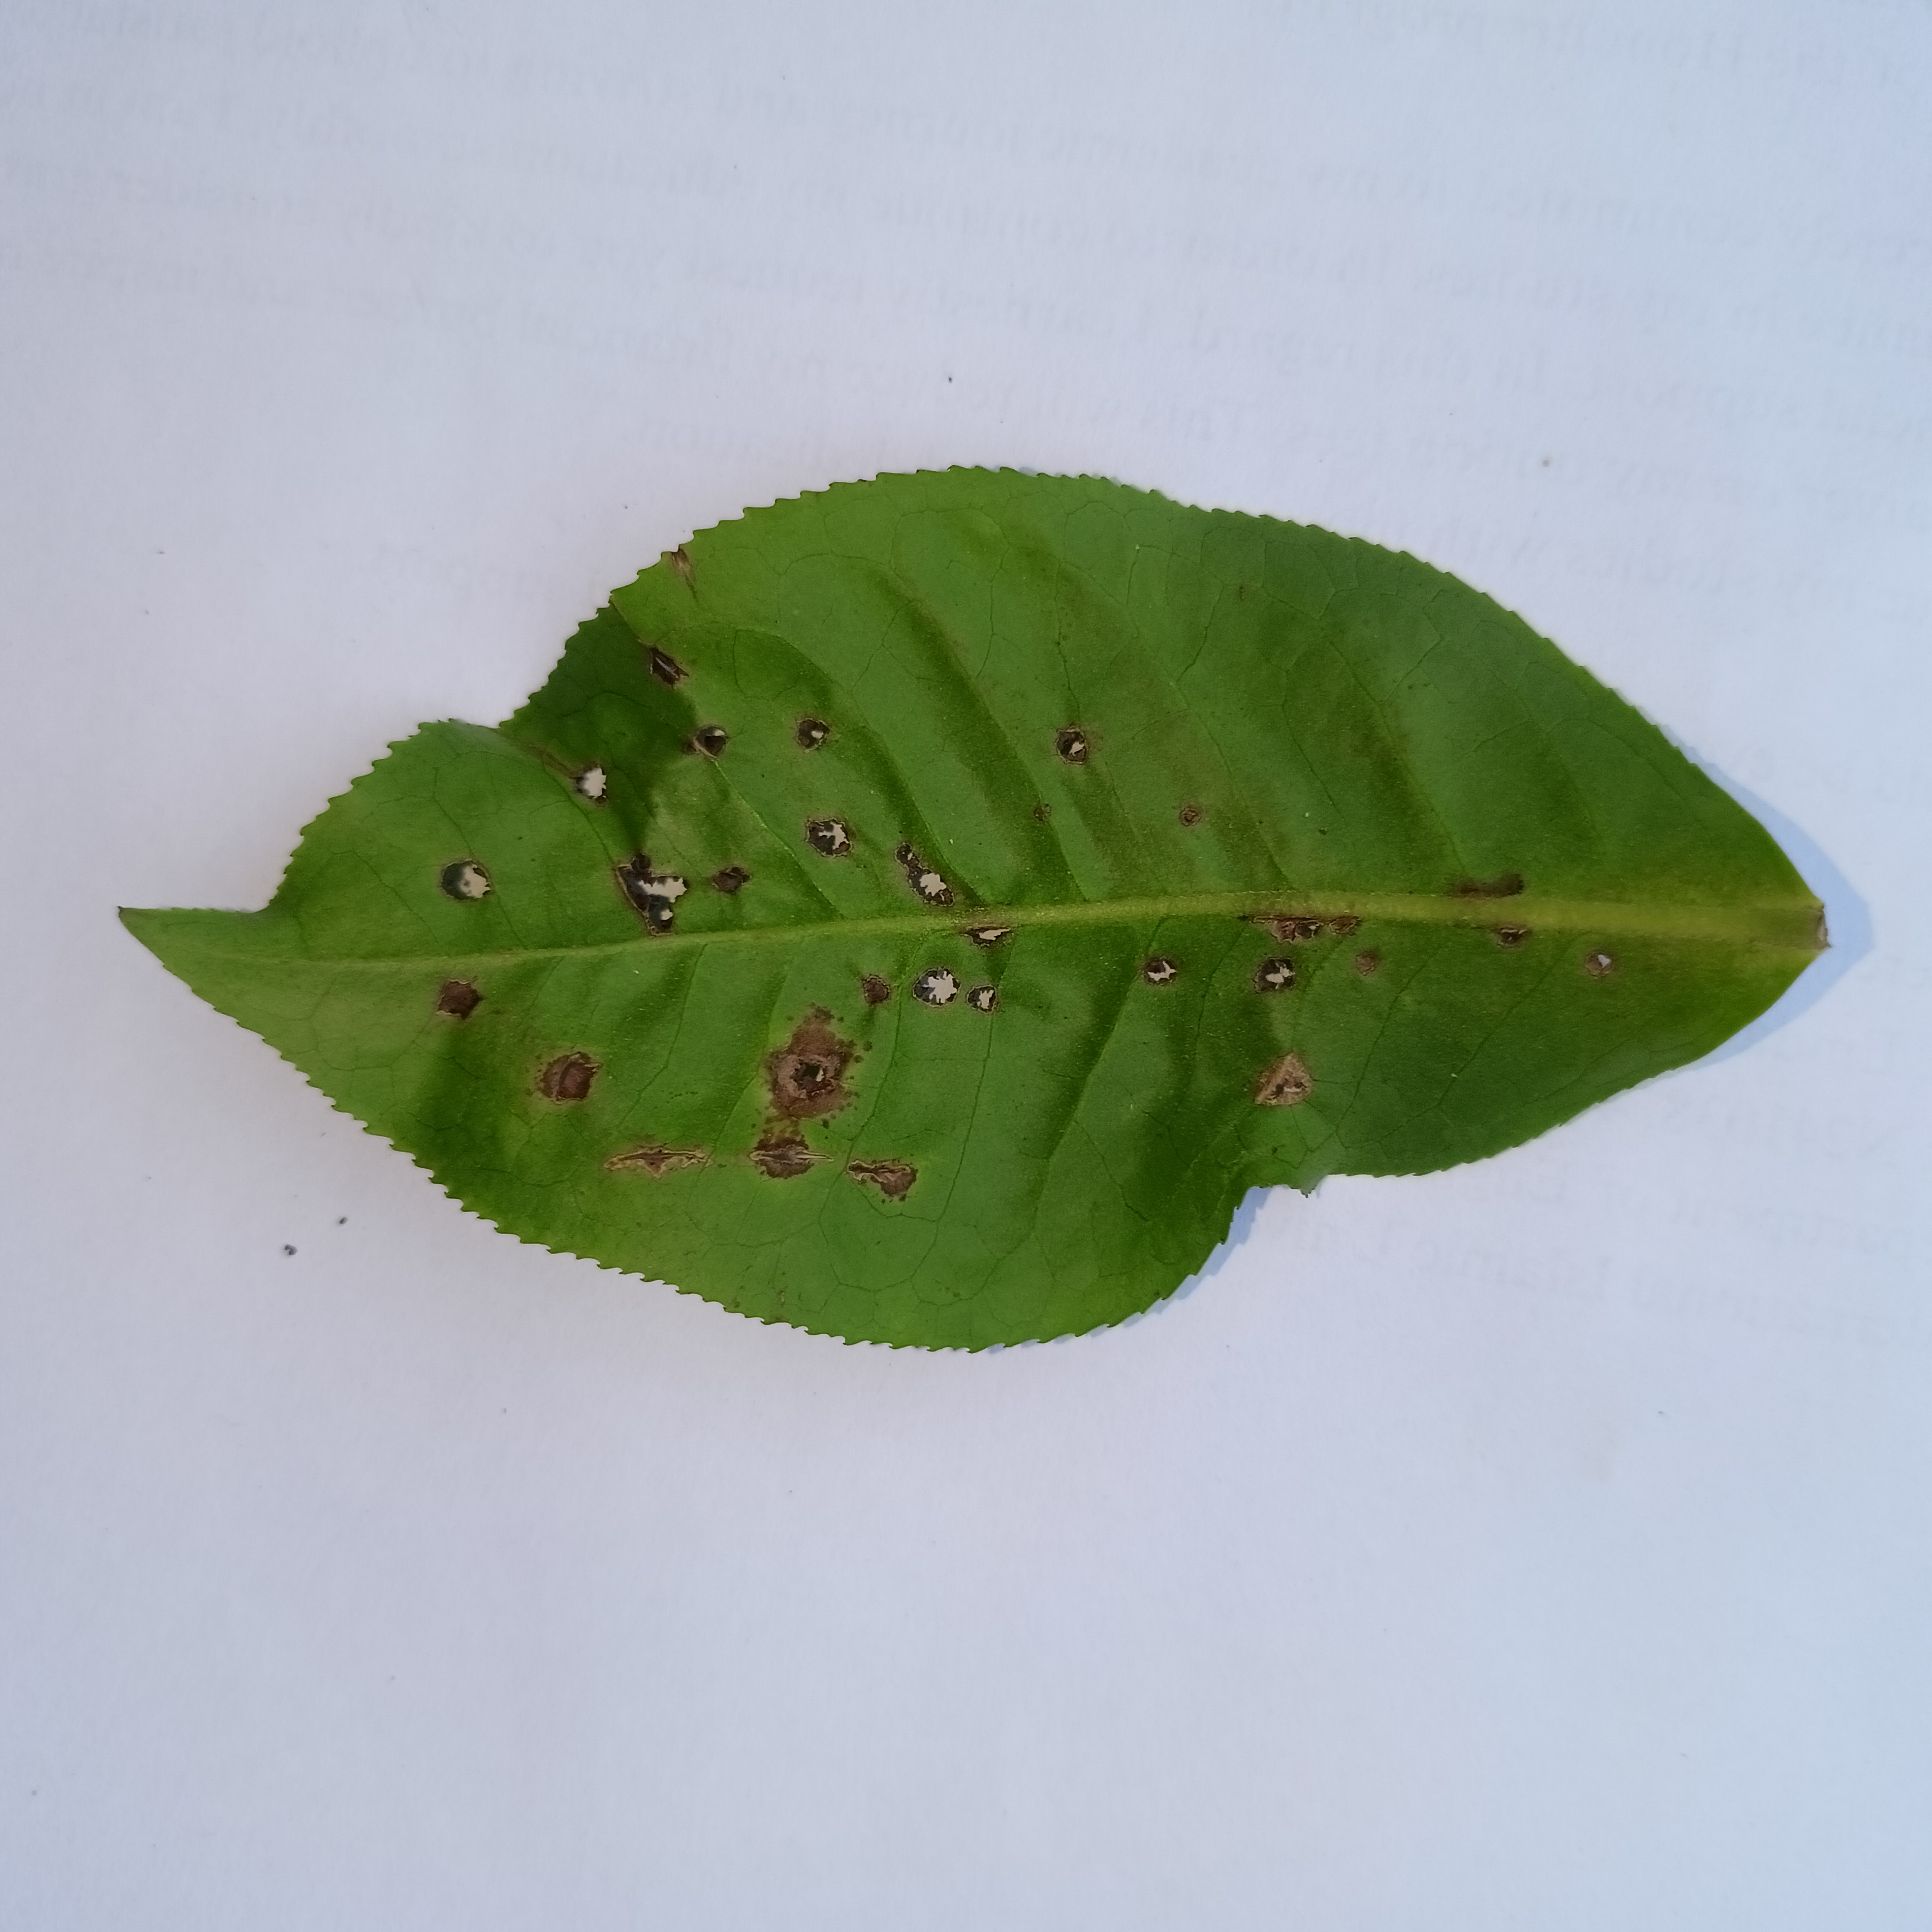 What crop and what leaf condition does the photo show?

tea, helopeltis
